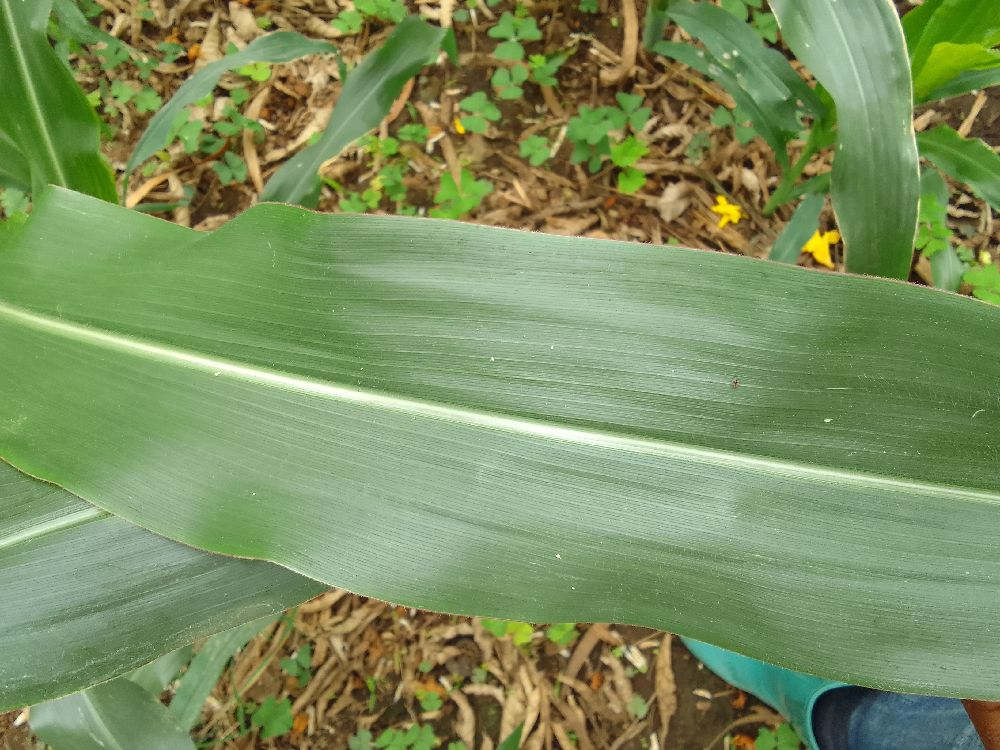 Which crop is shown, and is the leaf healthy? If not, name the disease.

maize, healthy
